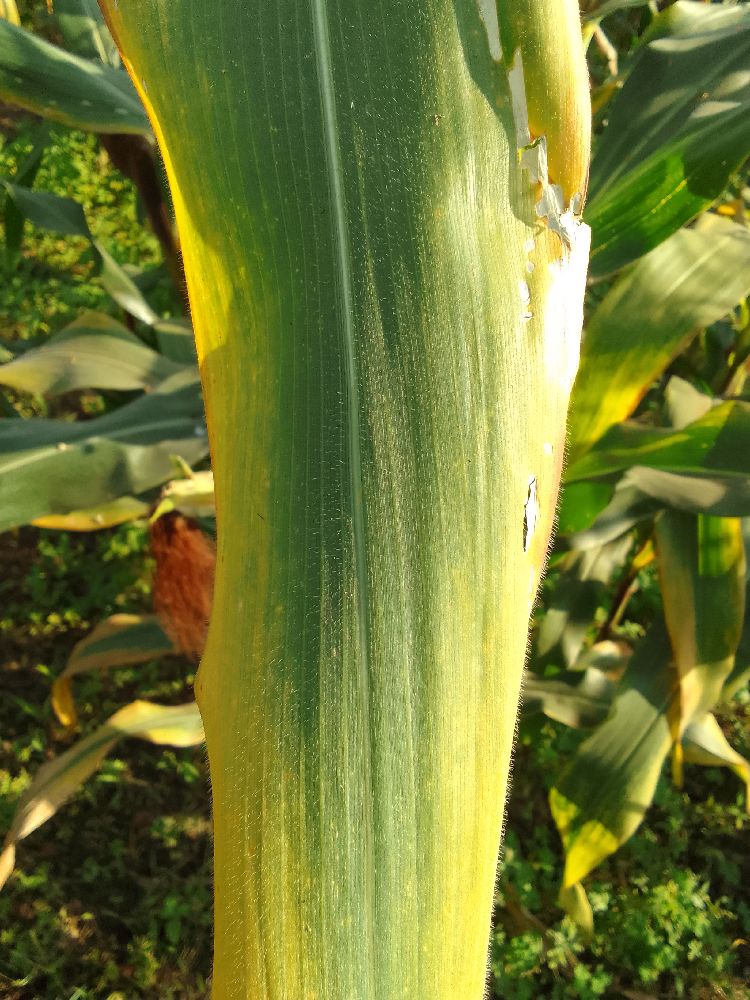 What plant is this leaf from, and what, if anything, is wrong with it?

maize, maize lethal necrosis
